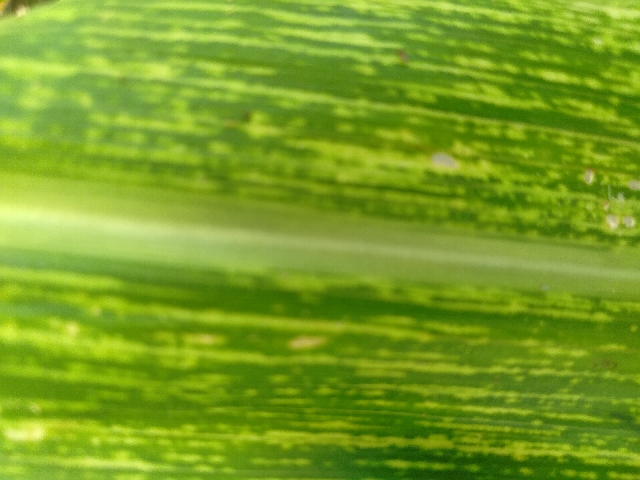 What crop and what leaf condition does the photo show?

maize, maize streak virus
